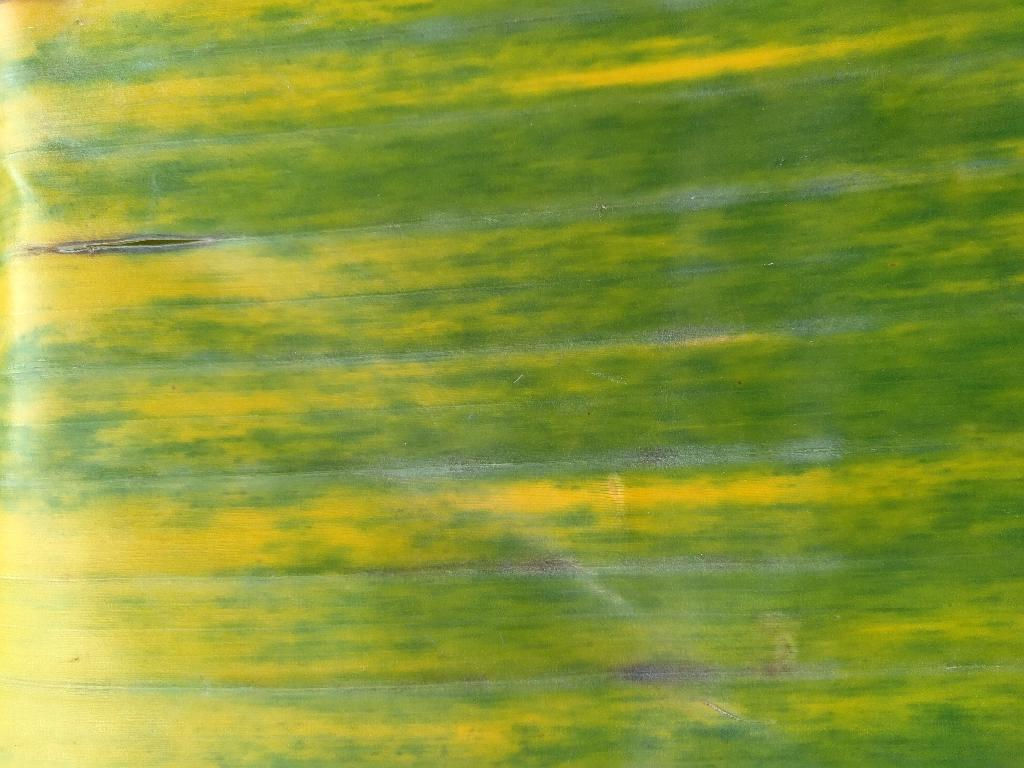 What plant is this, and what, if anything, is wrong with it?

banana, fusarium wilt race 1
